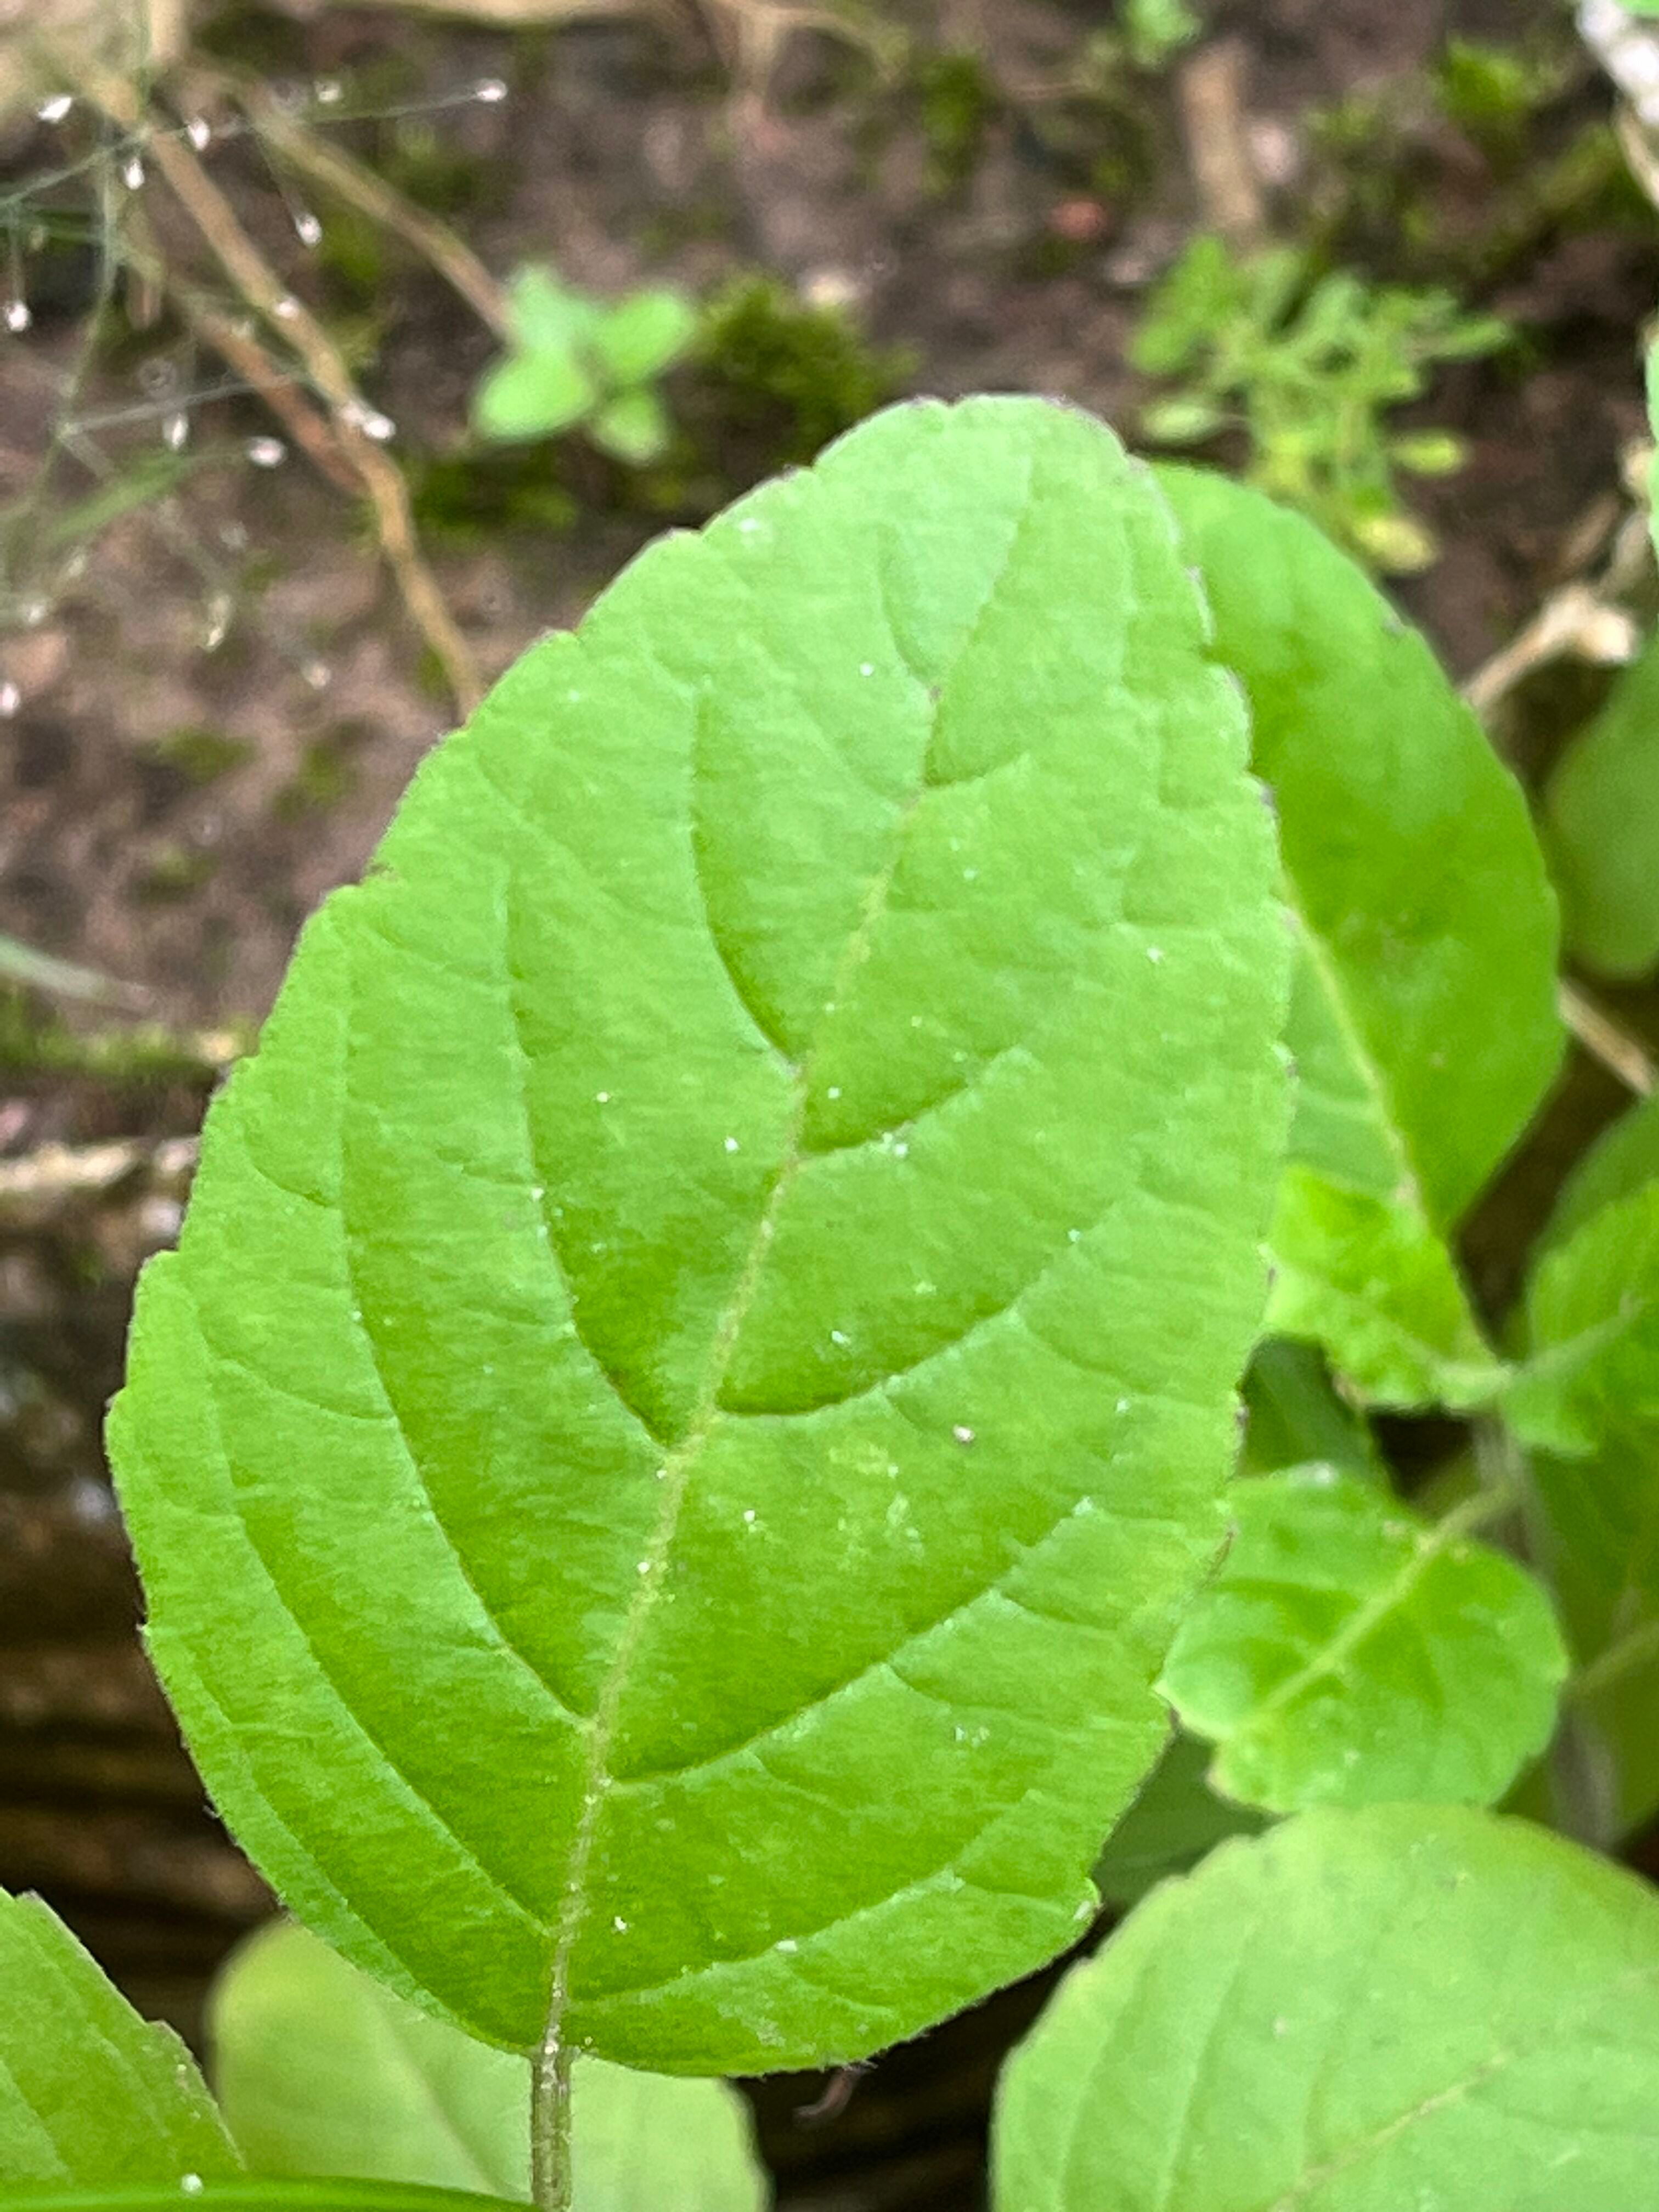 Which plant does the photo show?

tulshi
